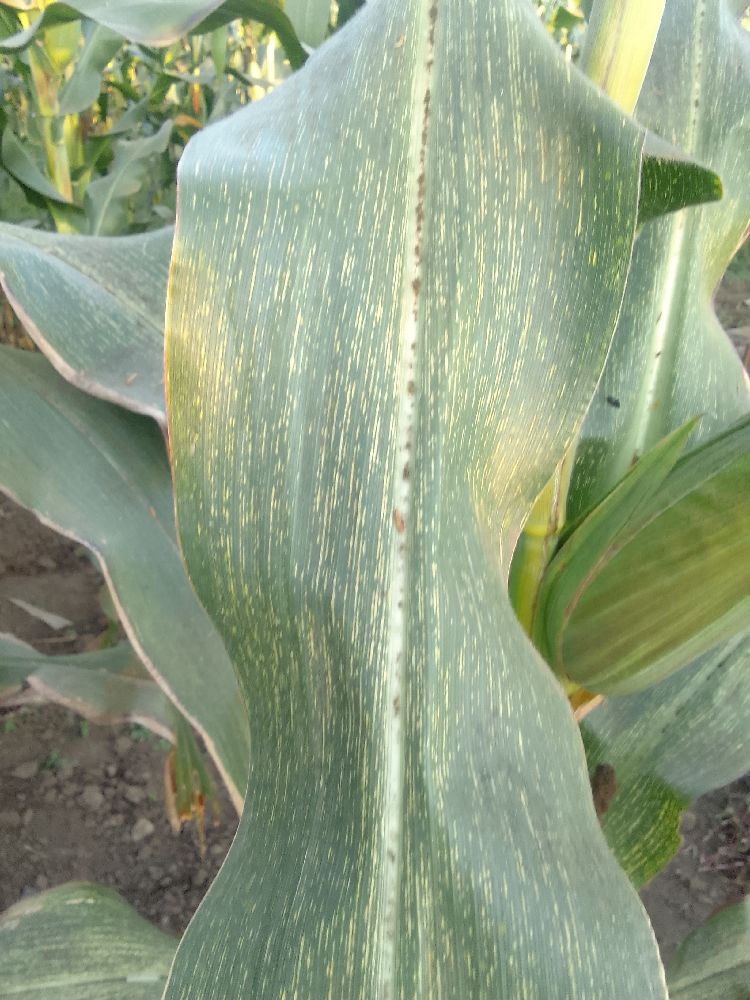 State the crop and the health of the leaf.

maize, maize streak virus
